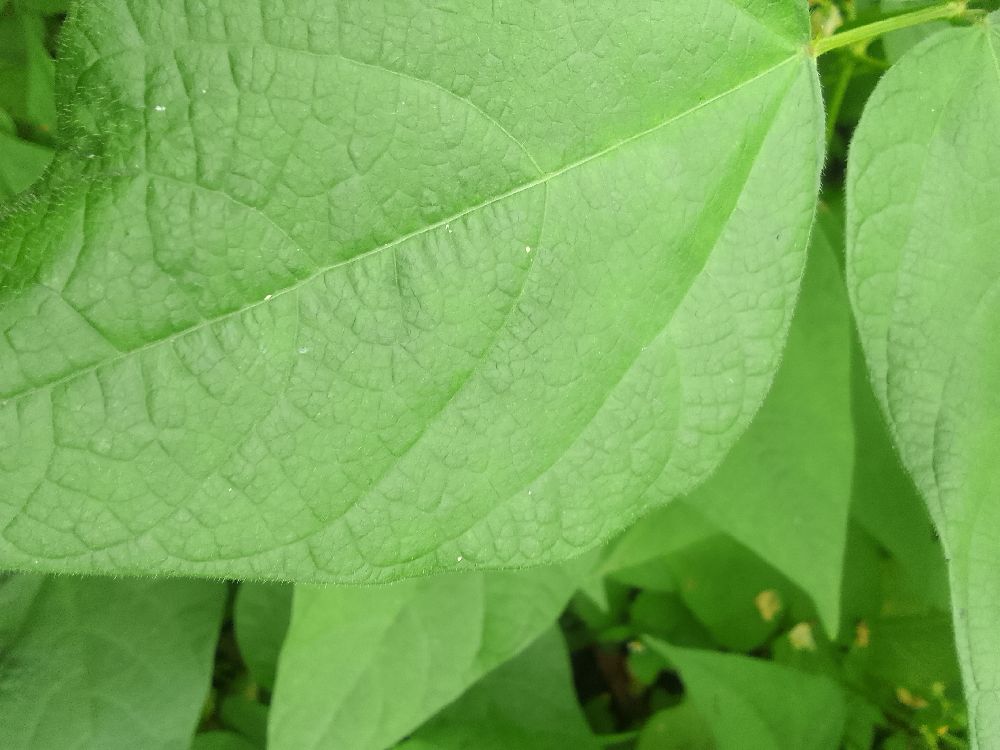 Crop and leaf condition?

common bean, healthy
